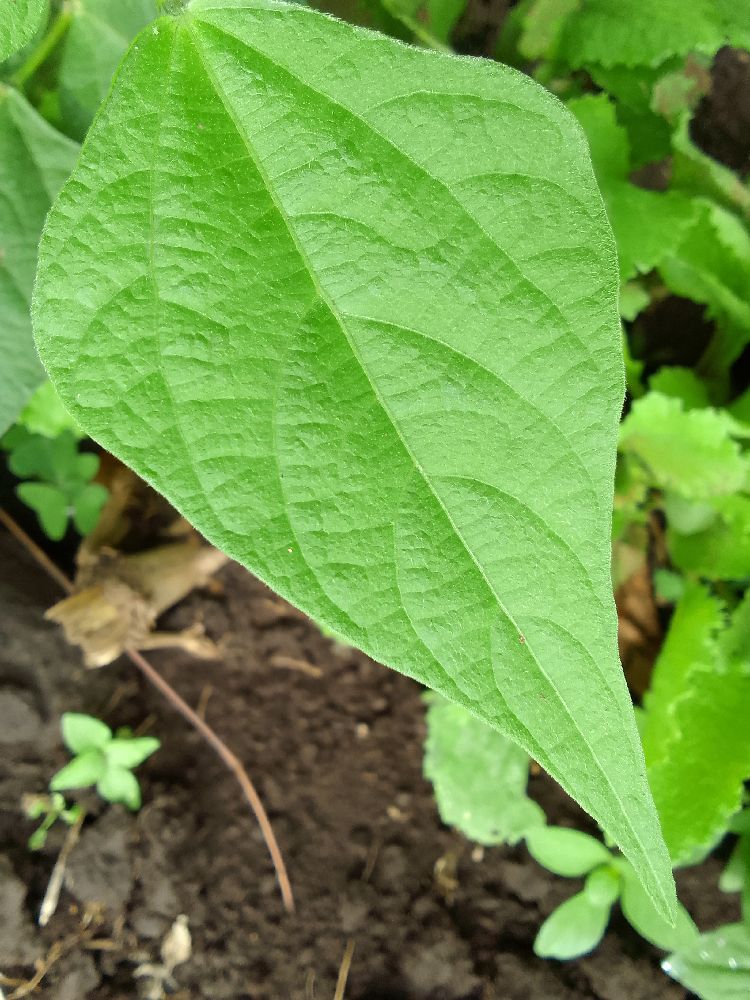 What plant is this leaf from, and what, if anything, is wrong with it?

common bean, healthy
